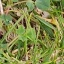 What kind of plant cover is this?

unstructured weed
